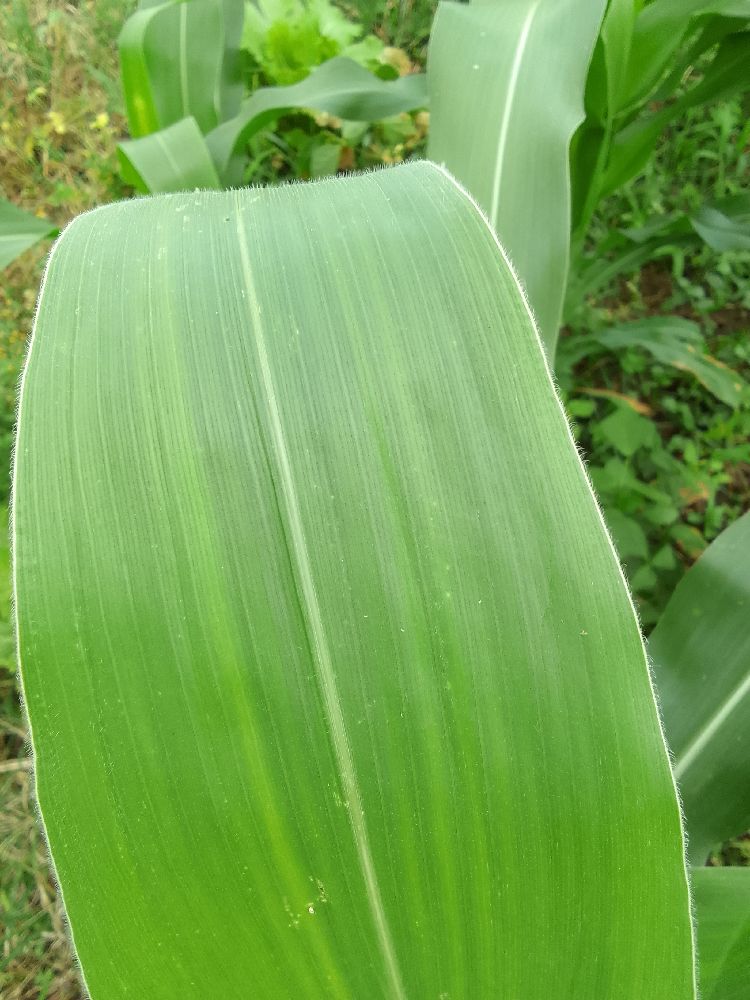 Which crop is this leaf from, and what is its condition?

maize, healthy
